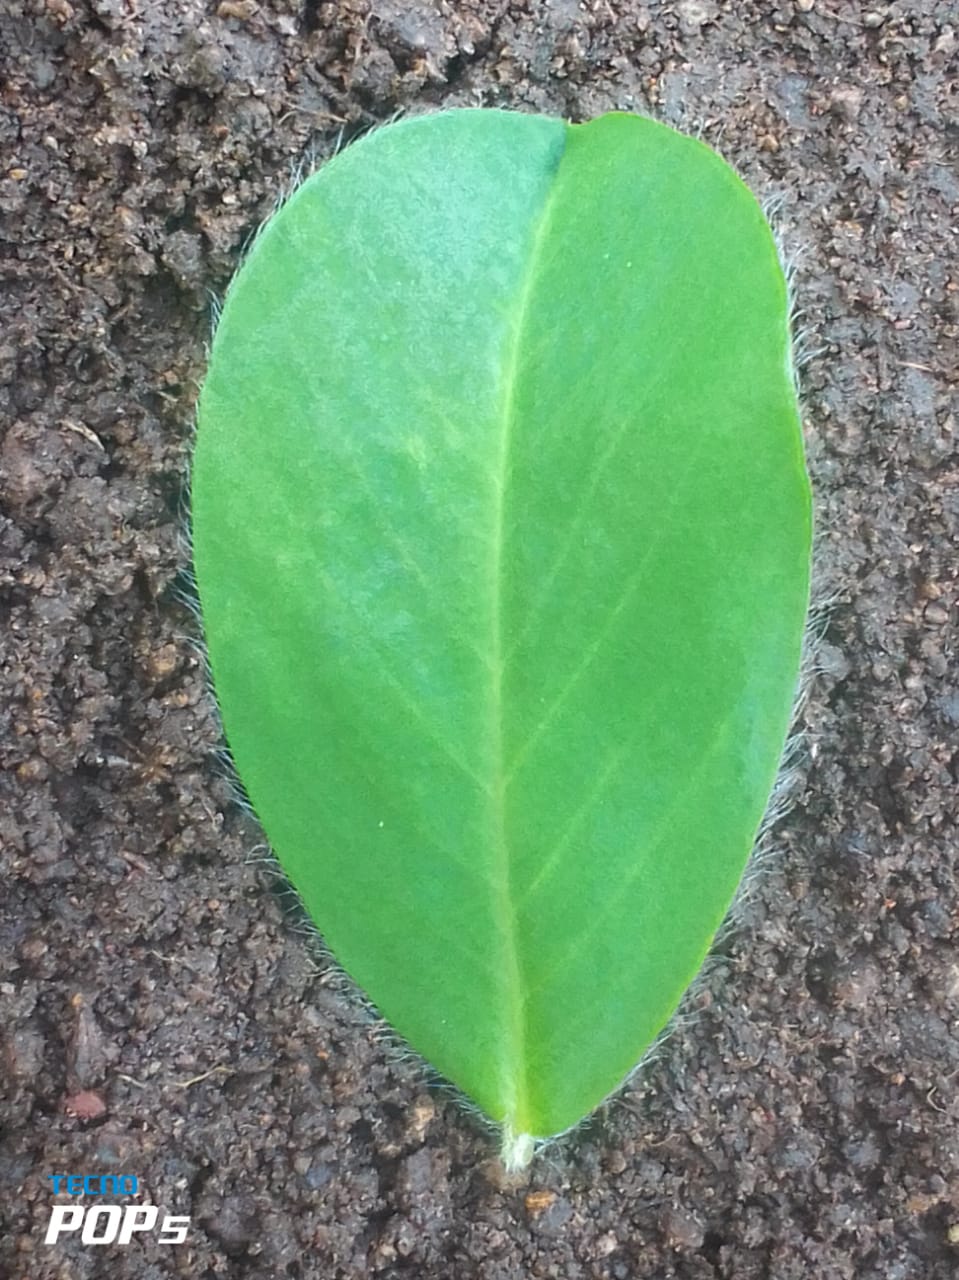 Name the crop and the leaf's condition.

peanut, healthy leaves
